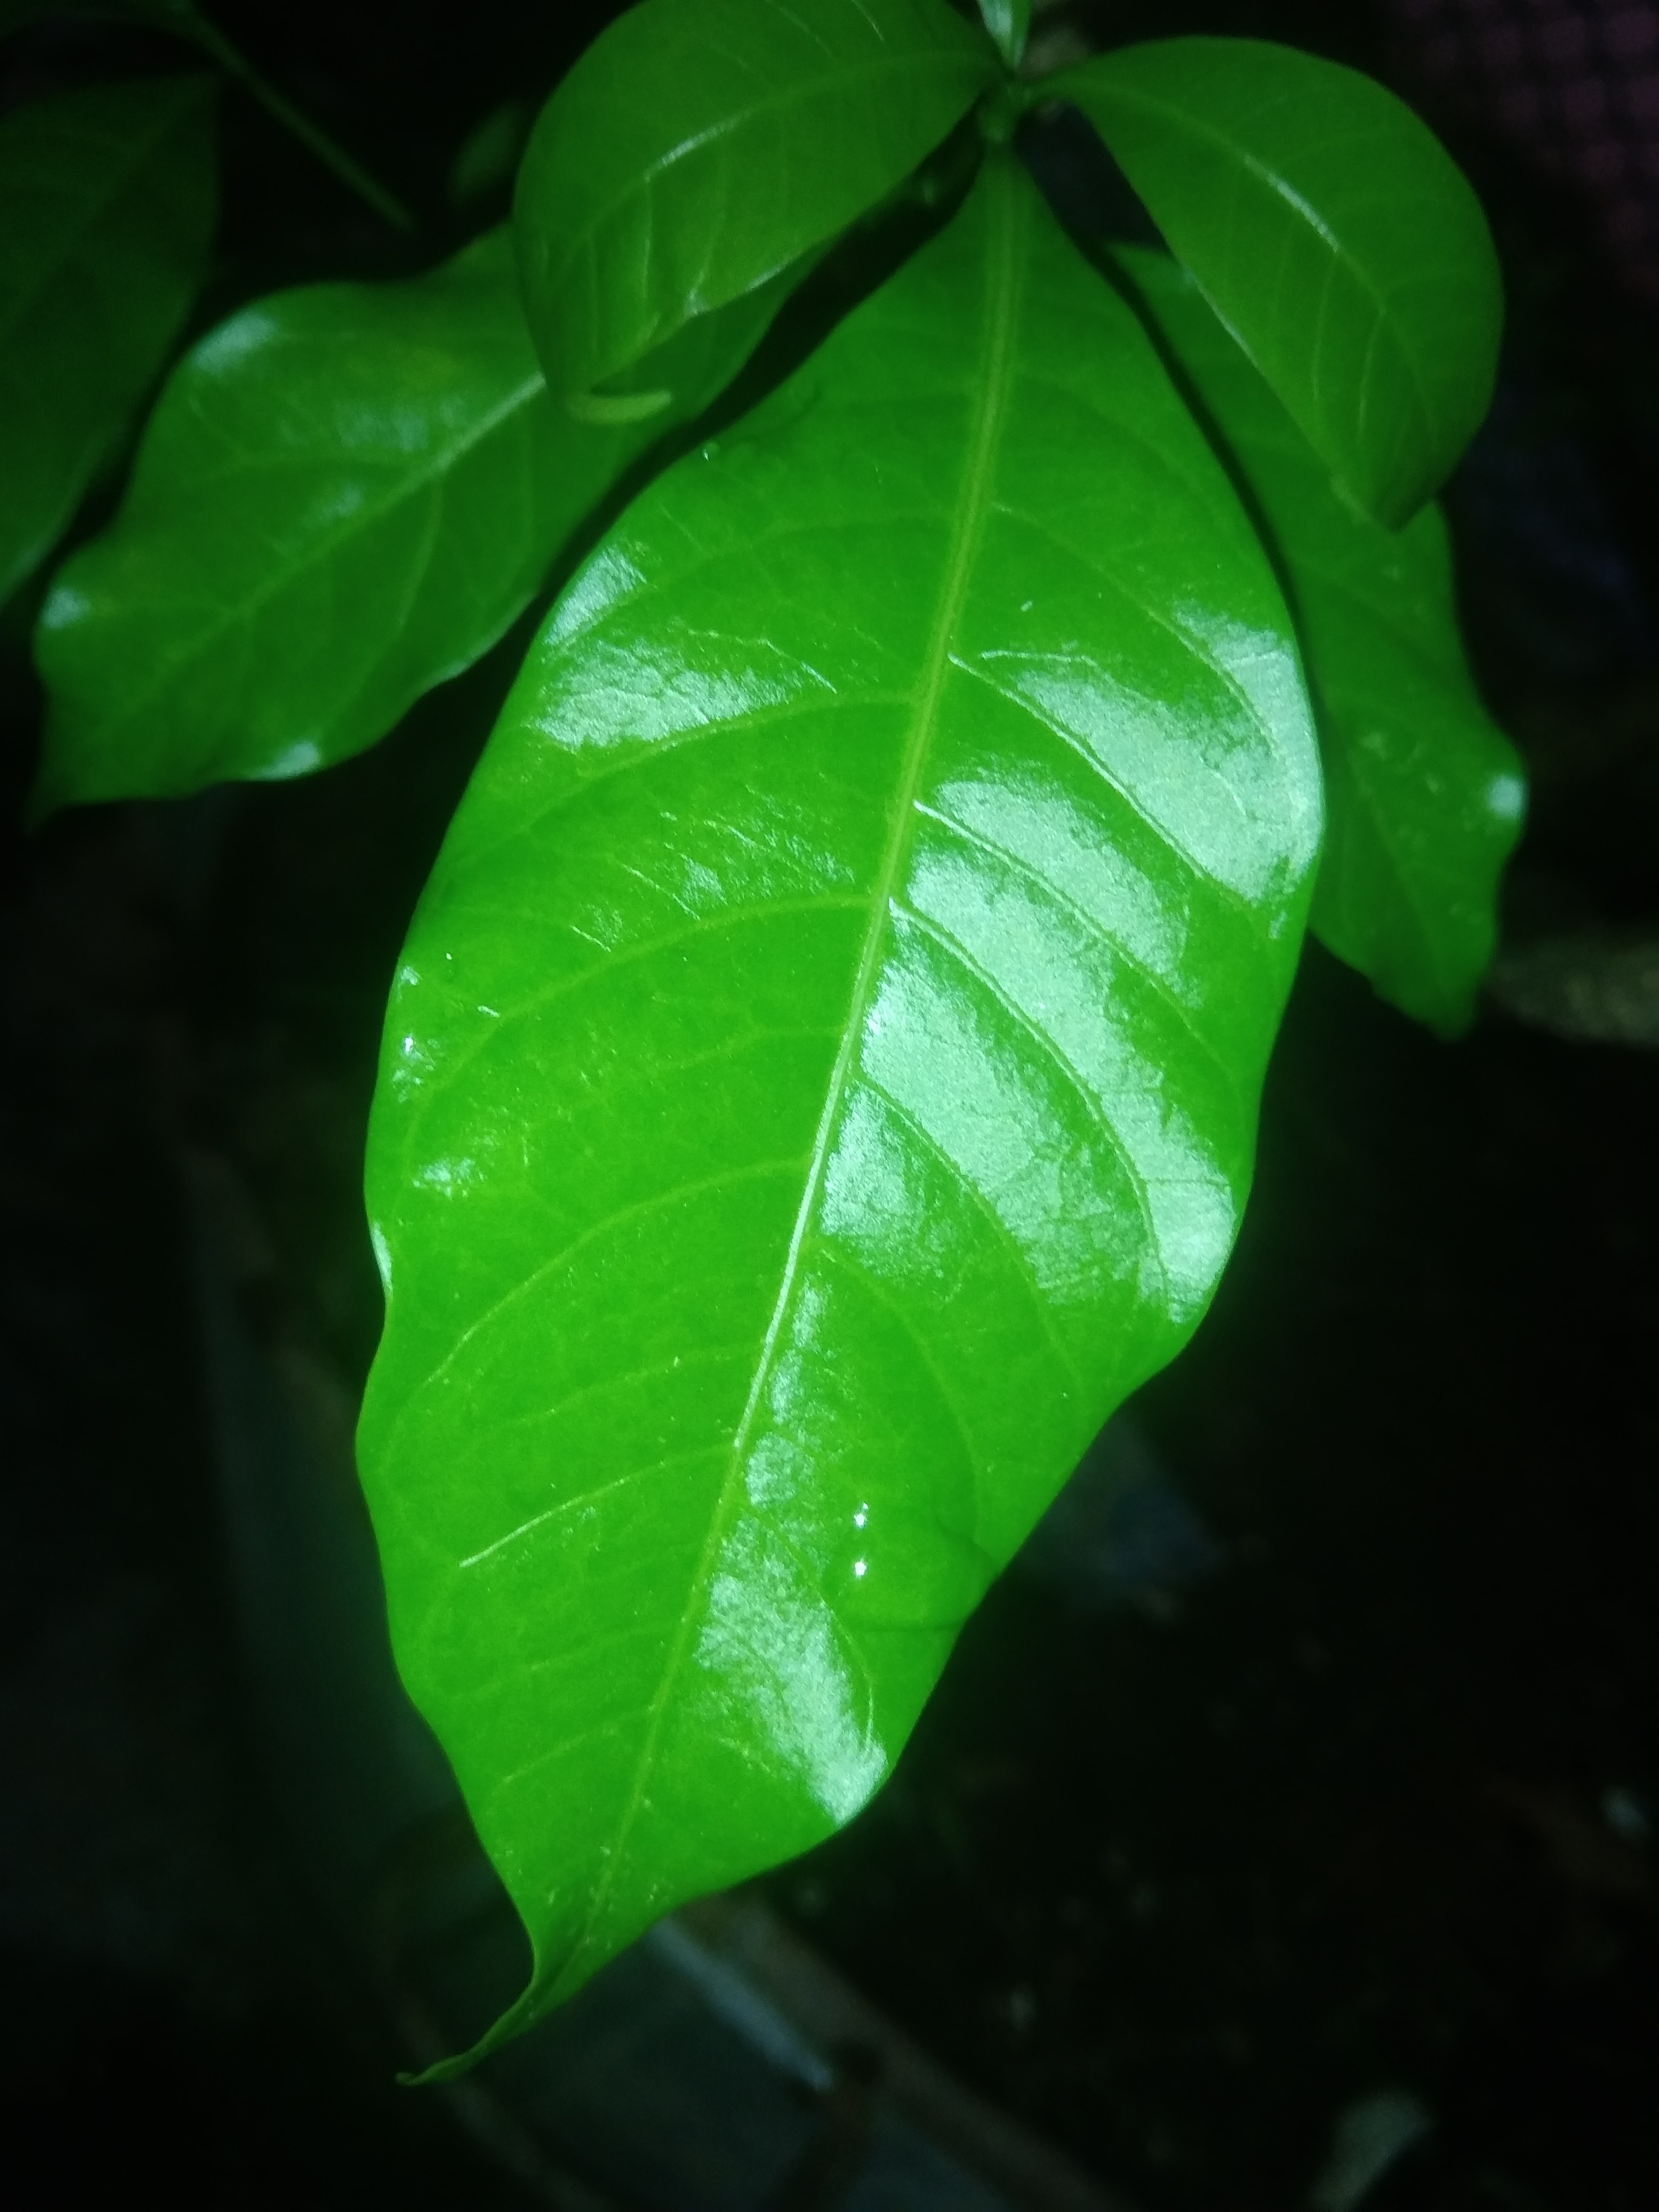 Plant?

togor
